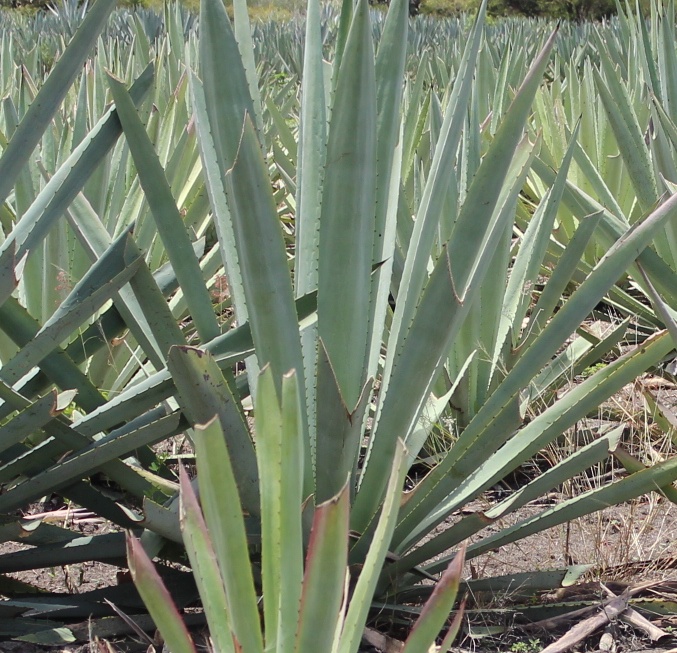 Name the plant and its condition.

agave, healthy
